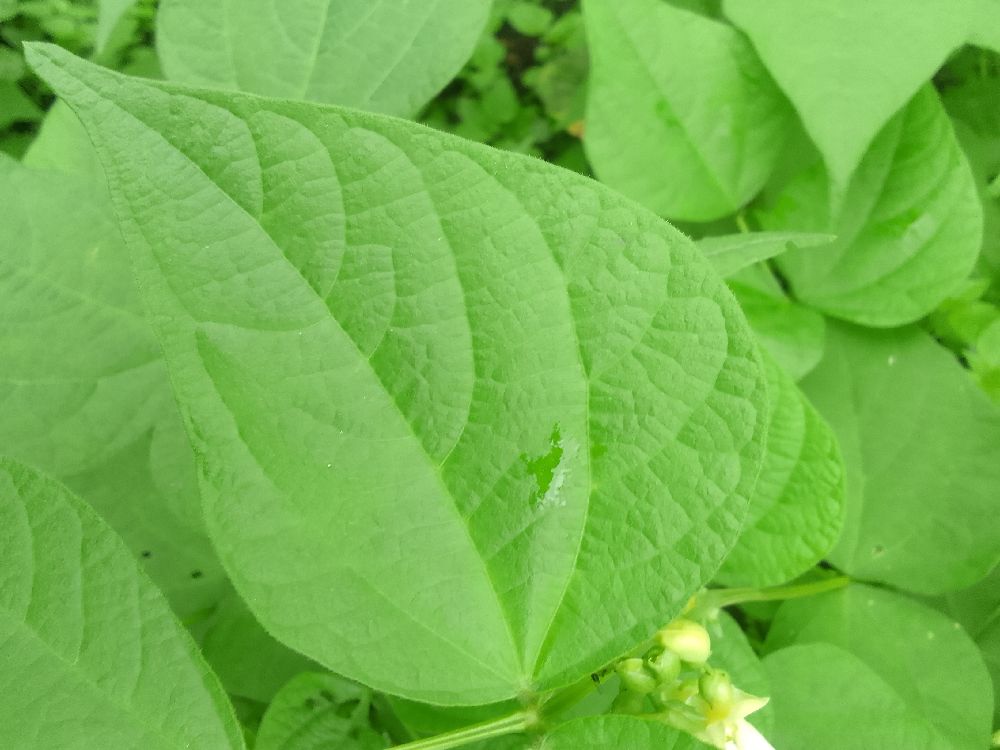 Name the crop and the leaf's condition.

common bean, healthy
